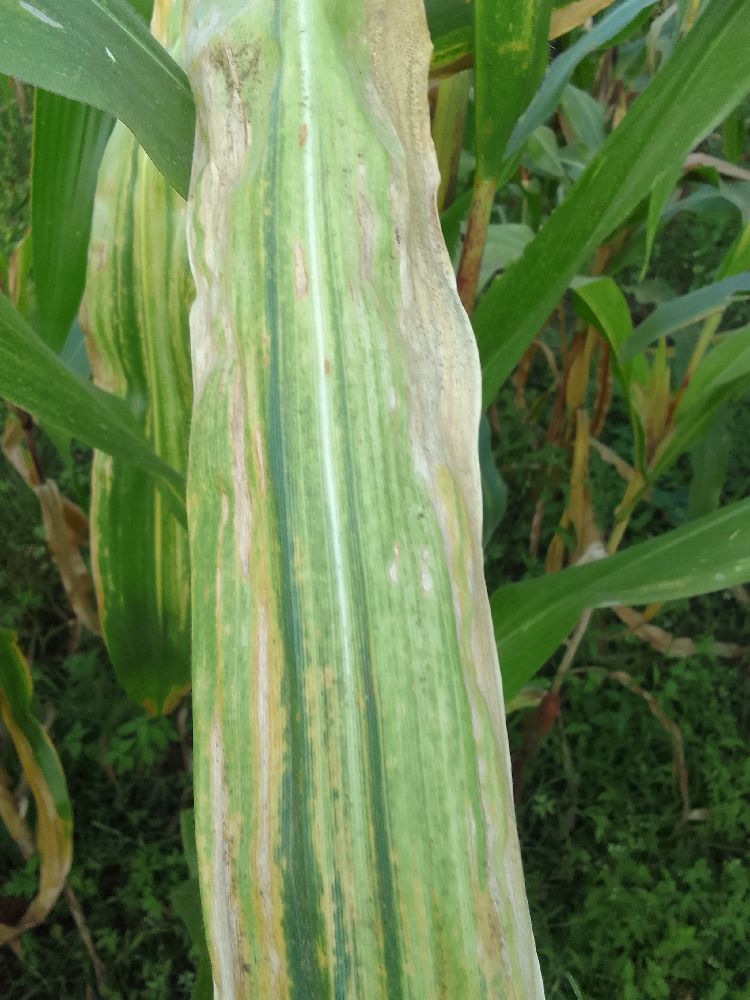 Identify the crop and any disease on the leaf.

maize, maize lethal necrosis
